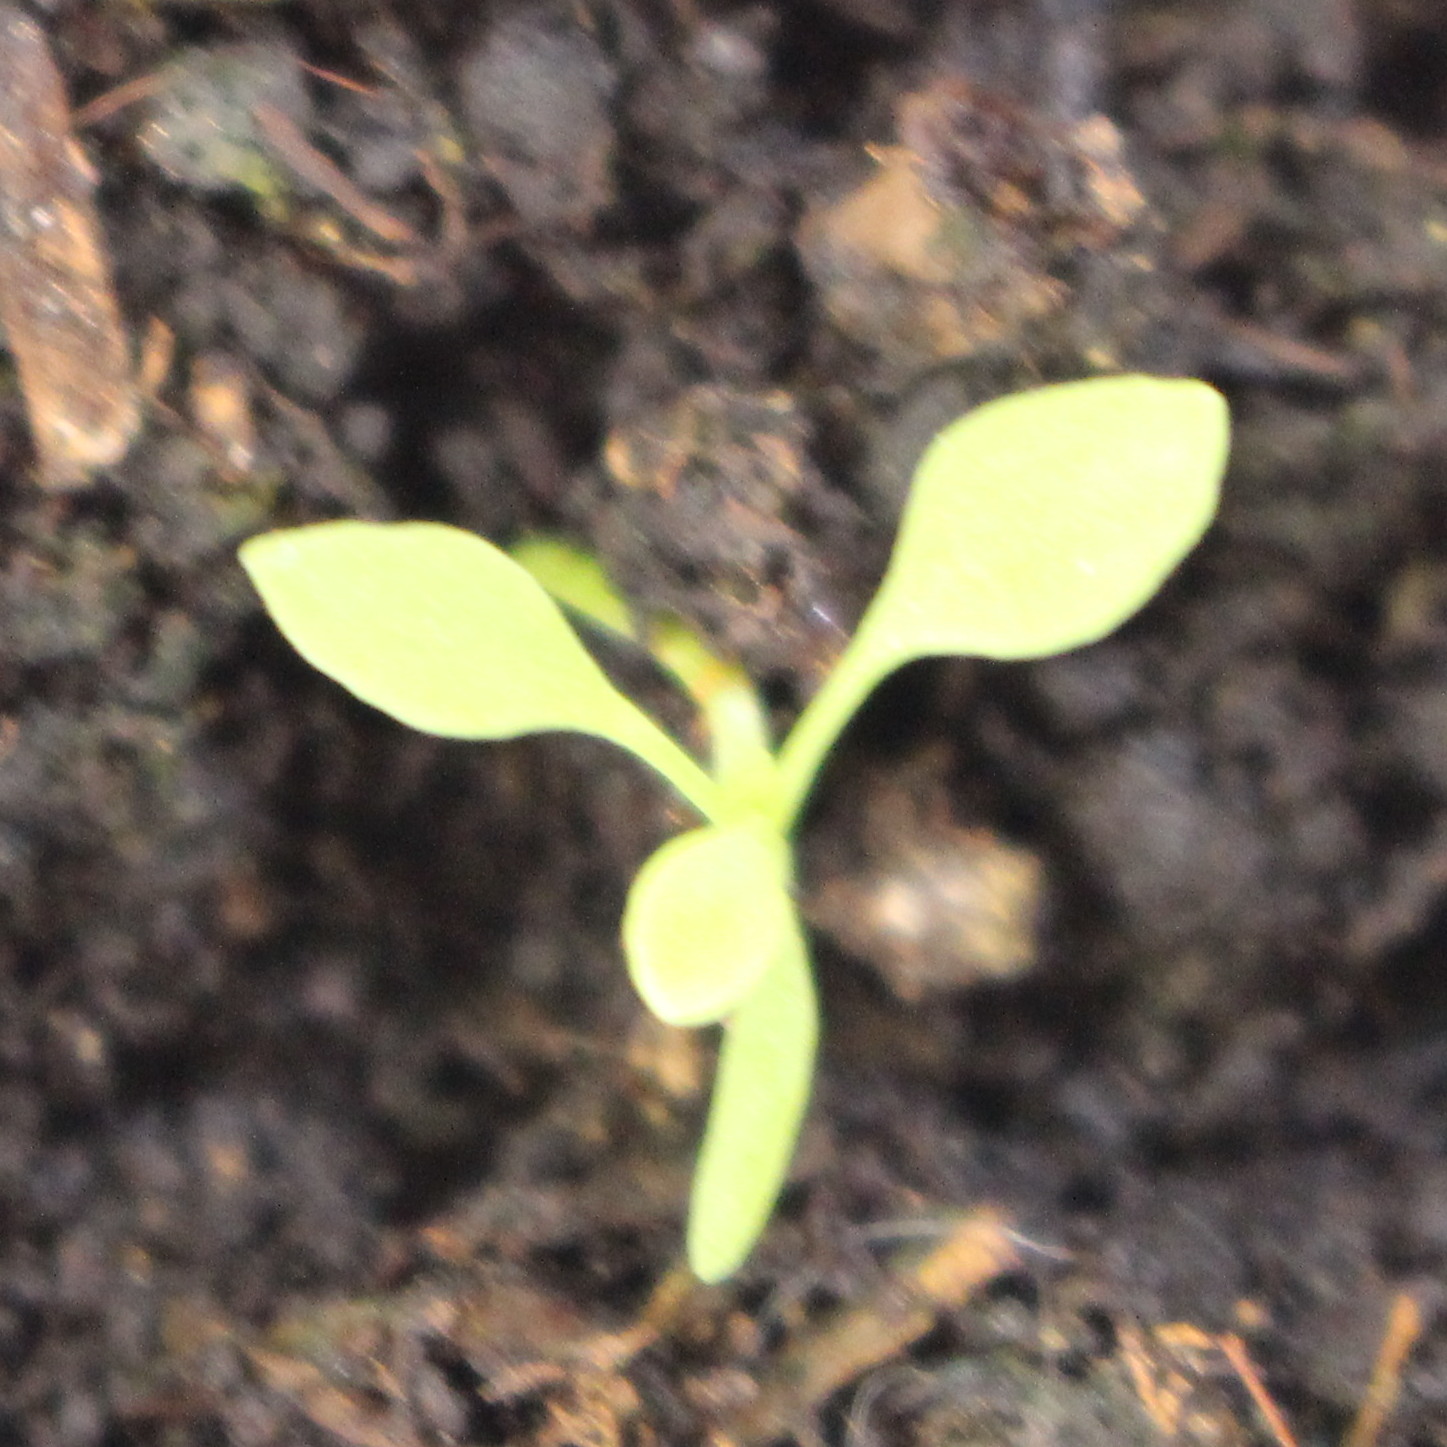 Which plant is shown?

Papaver rhoeas
